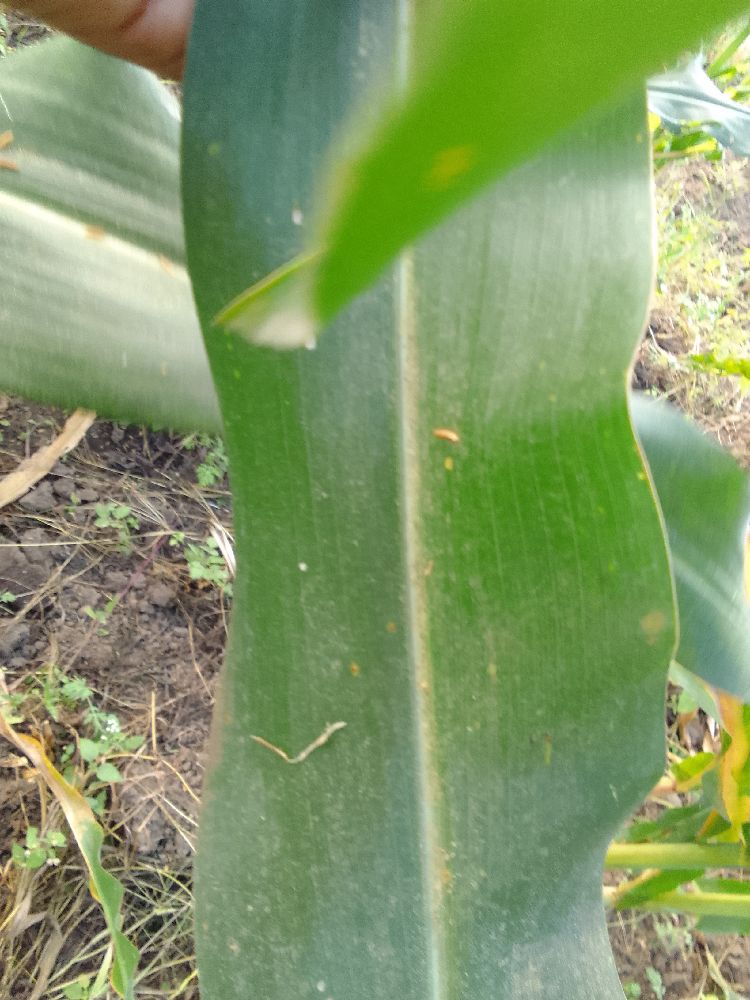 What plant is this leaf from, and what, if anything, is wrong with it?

maize, healthy
